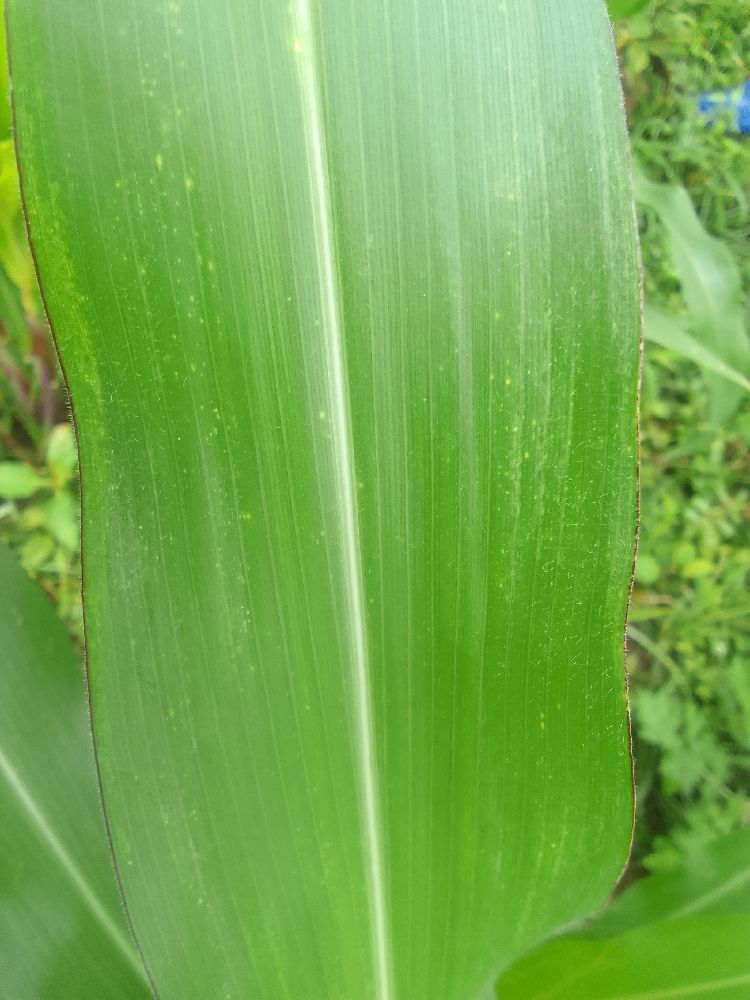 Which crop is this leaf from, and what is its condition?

maize, healthy
